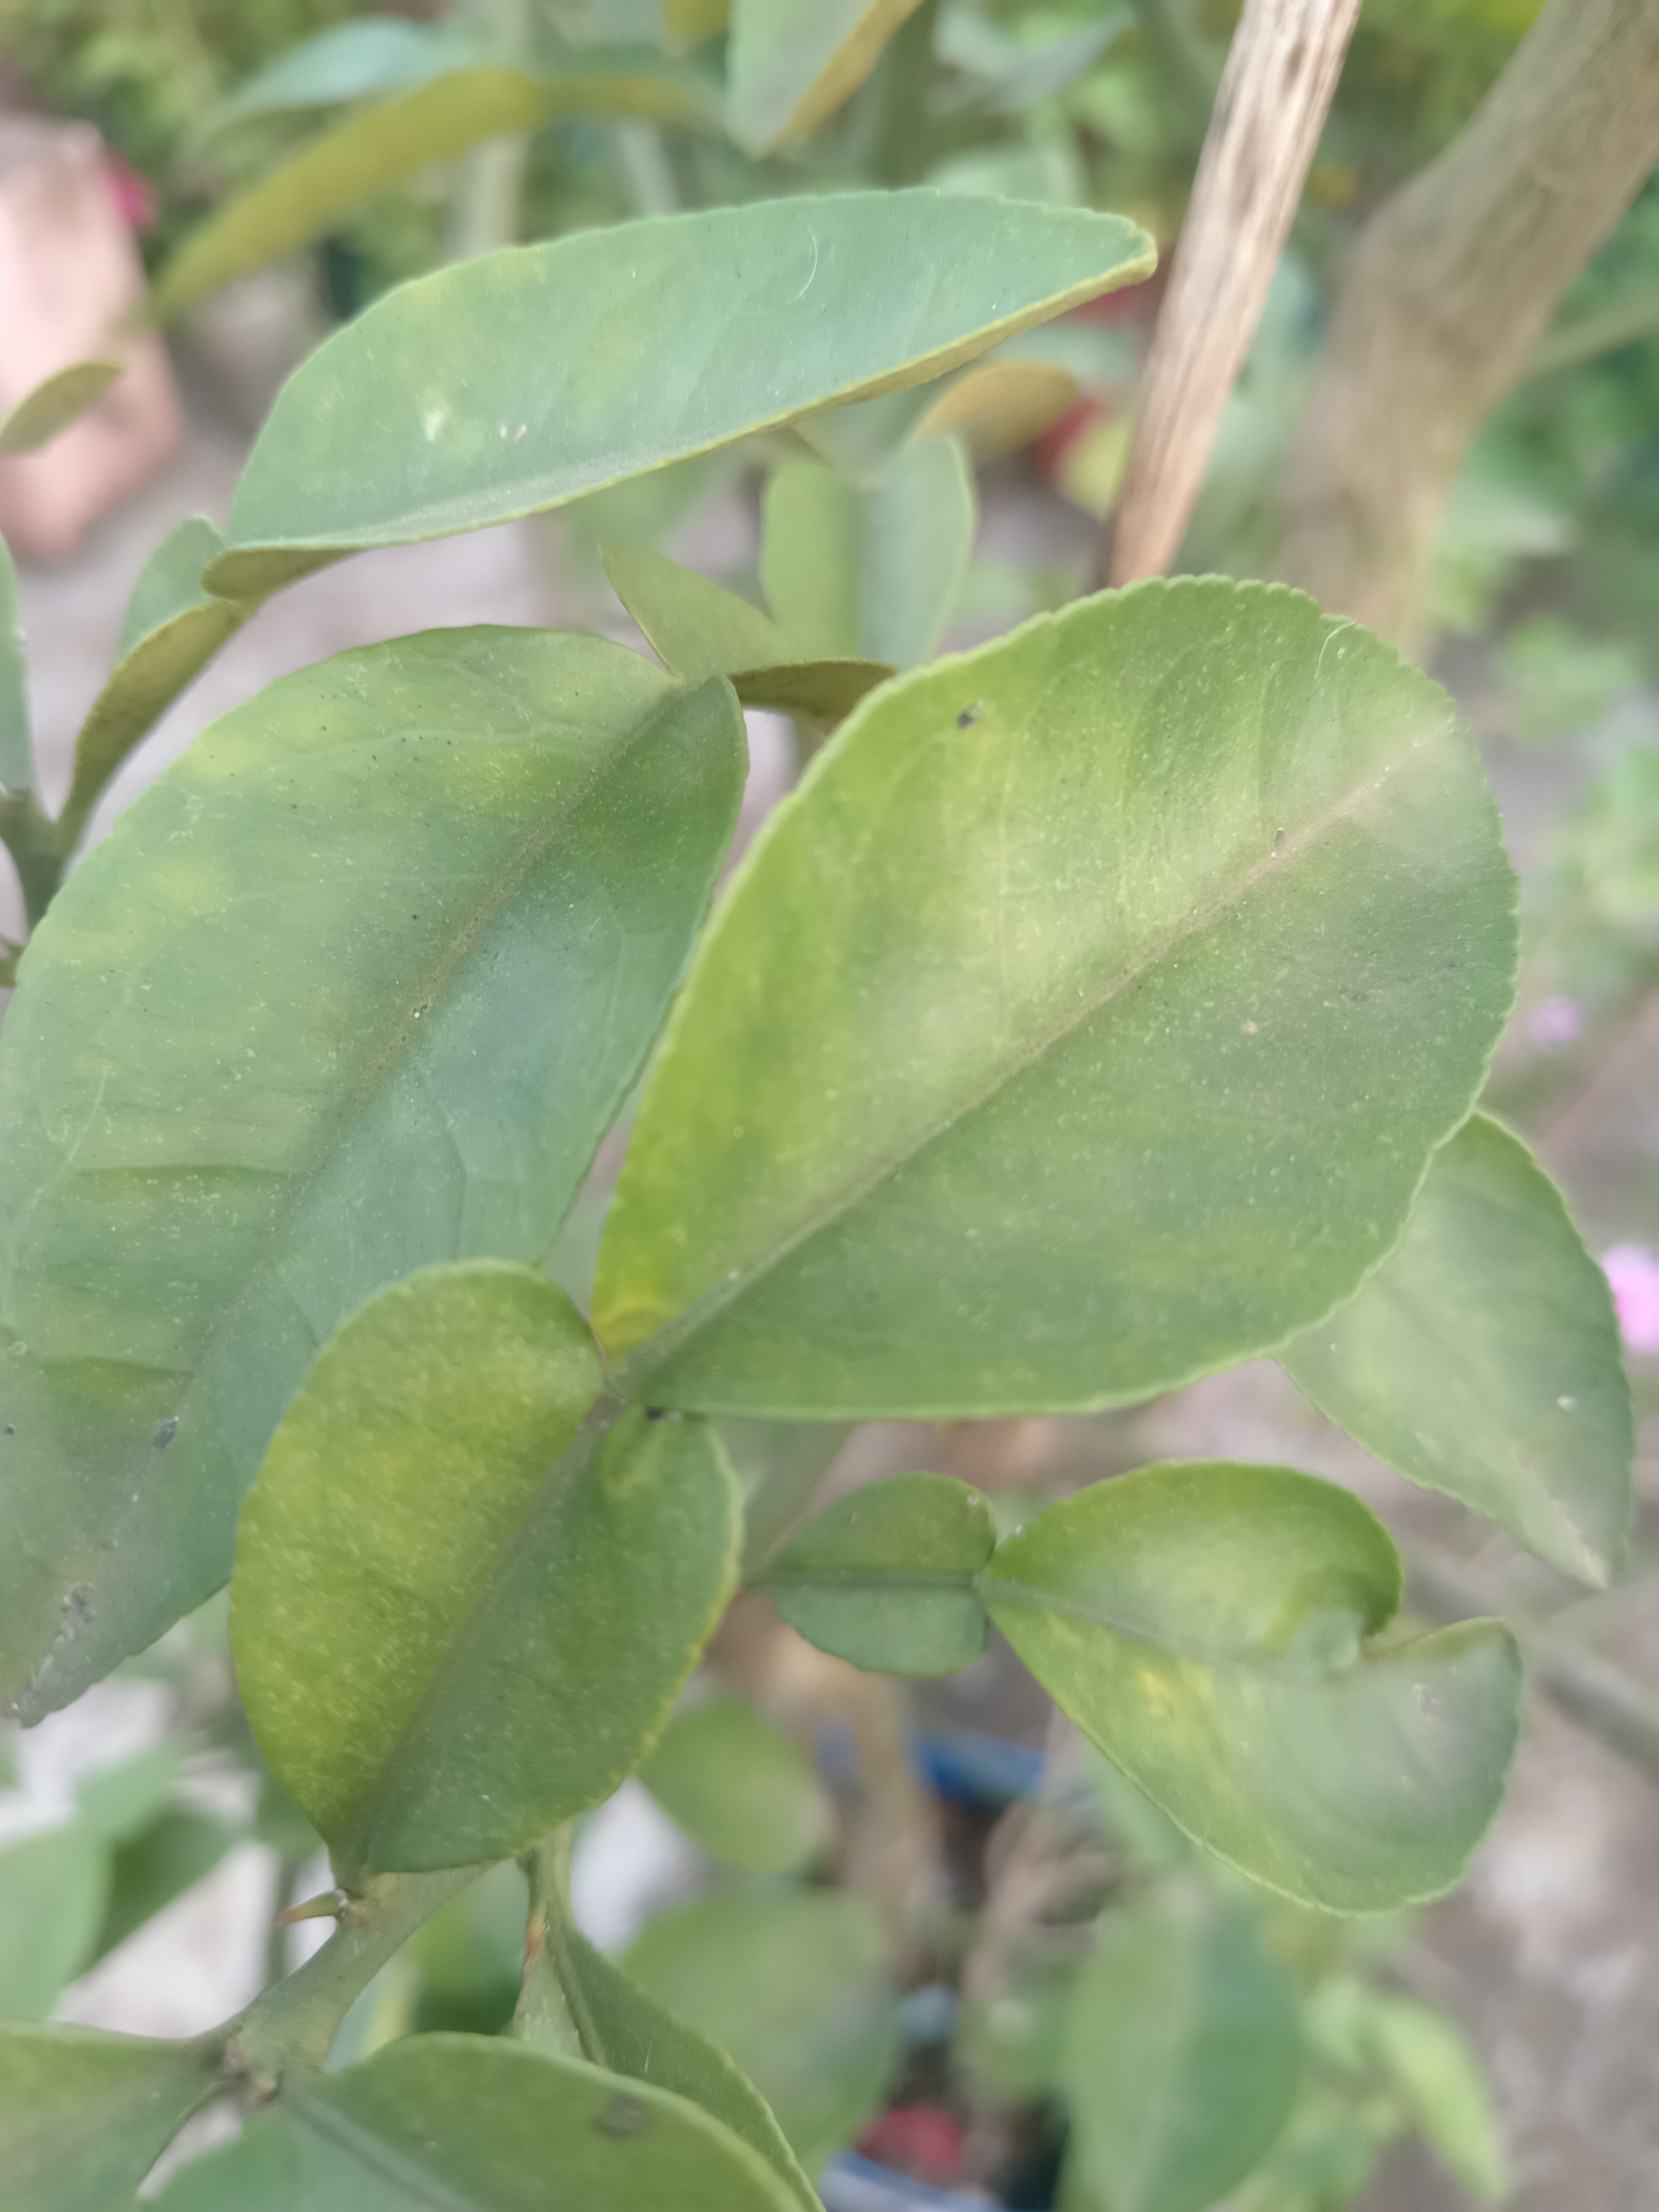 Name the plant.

lemon
